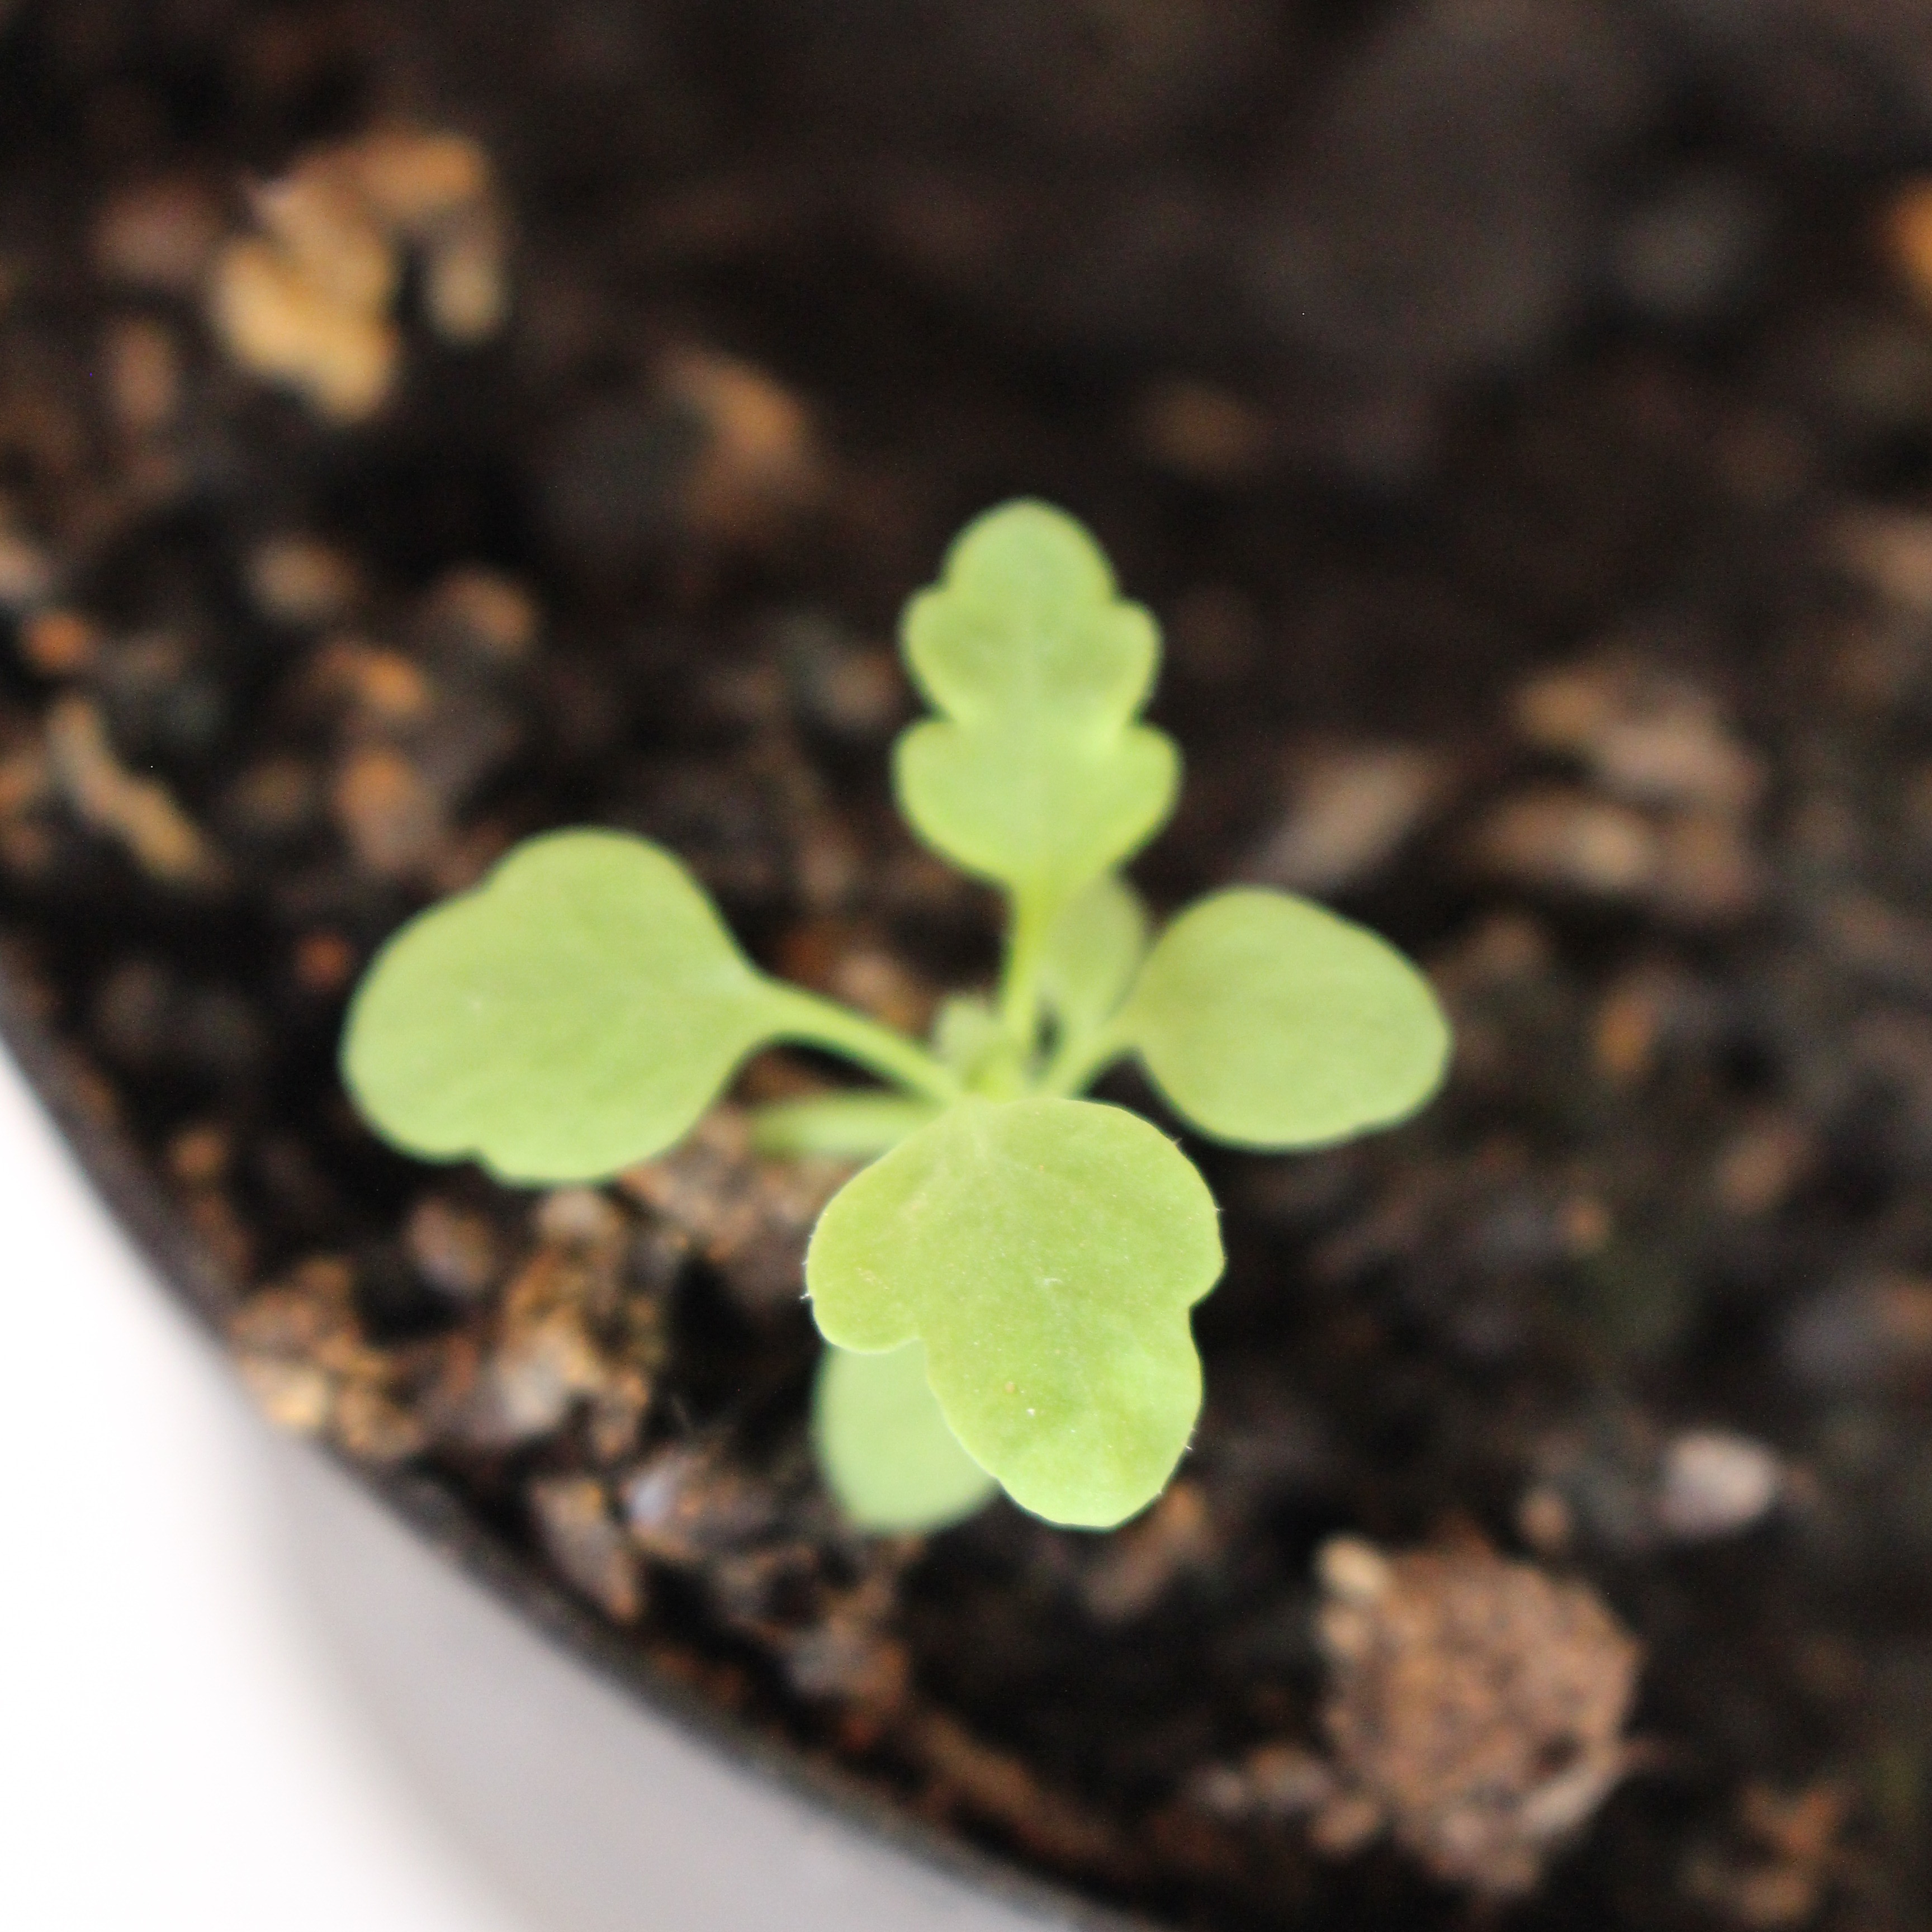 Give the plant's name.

Papaver rhoeas
